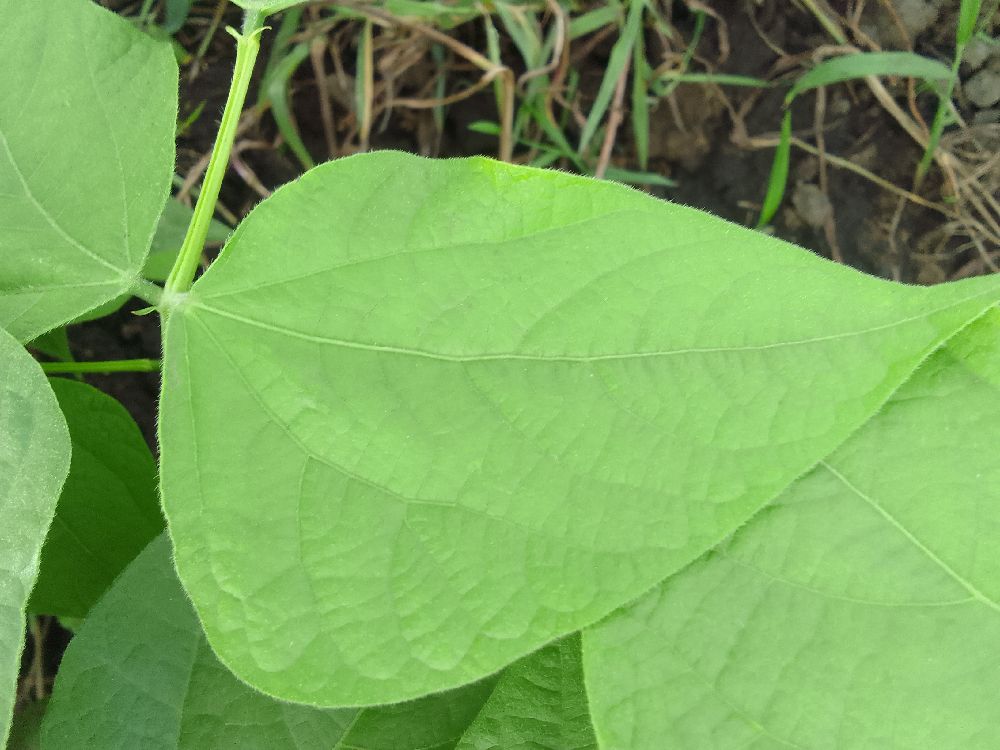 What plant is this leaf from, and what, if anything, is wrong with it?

common bean, healthy
